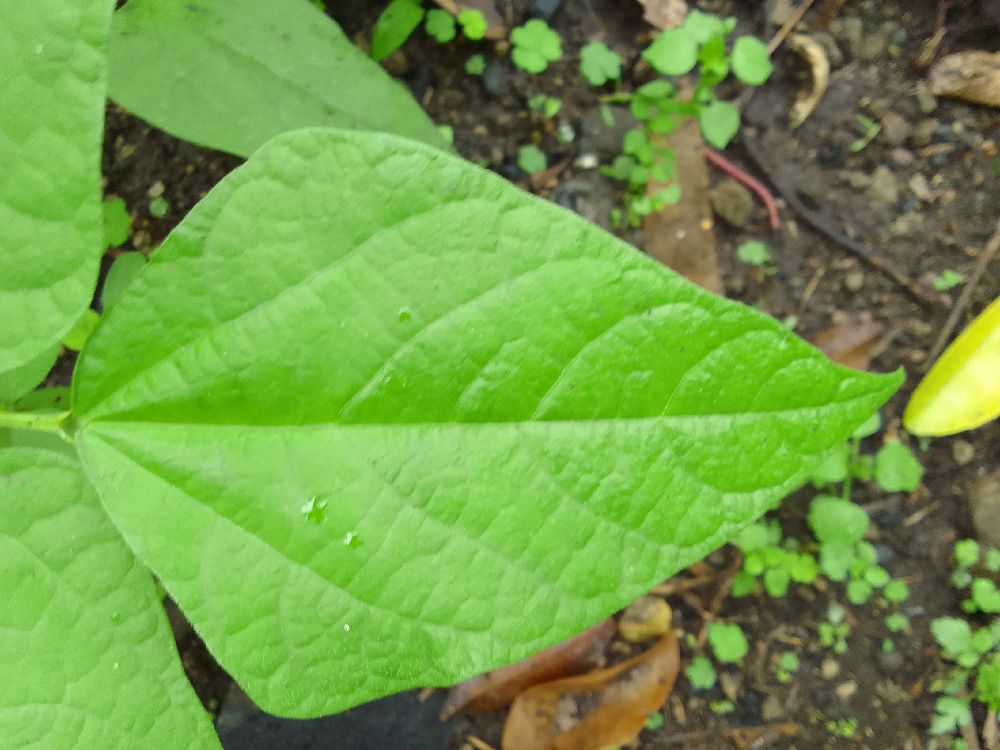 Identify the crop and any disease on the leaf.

common bean, healthy
